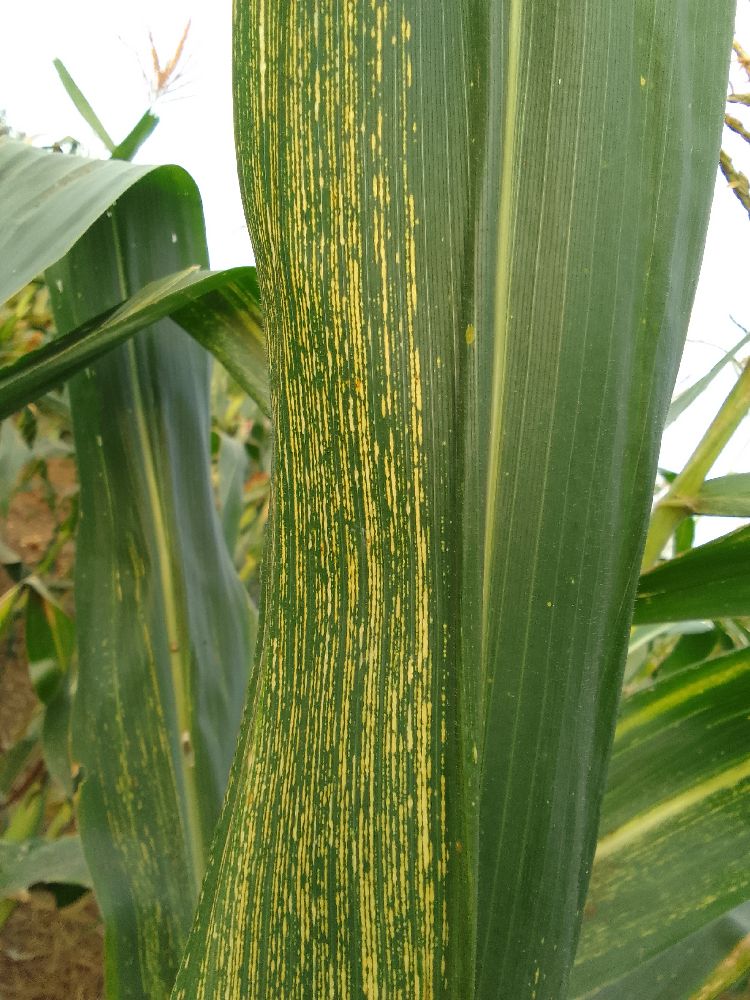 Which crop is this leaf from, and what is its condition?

maize, maize streak virus
